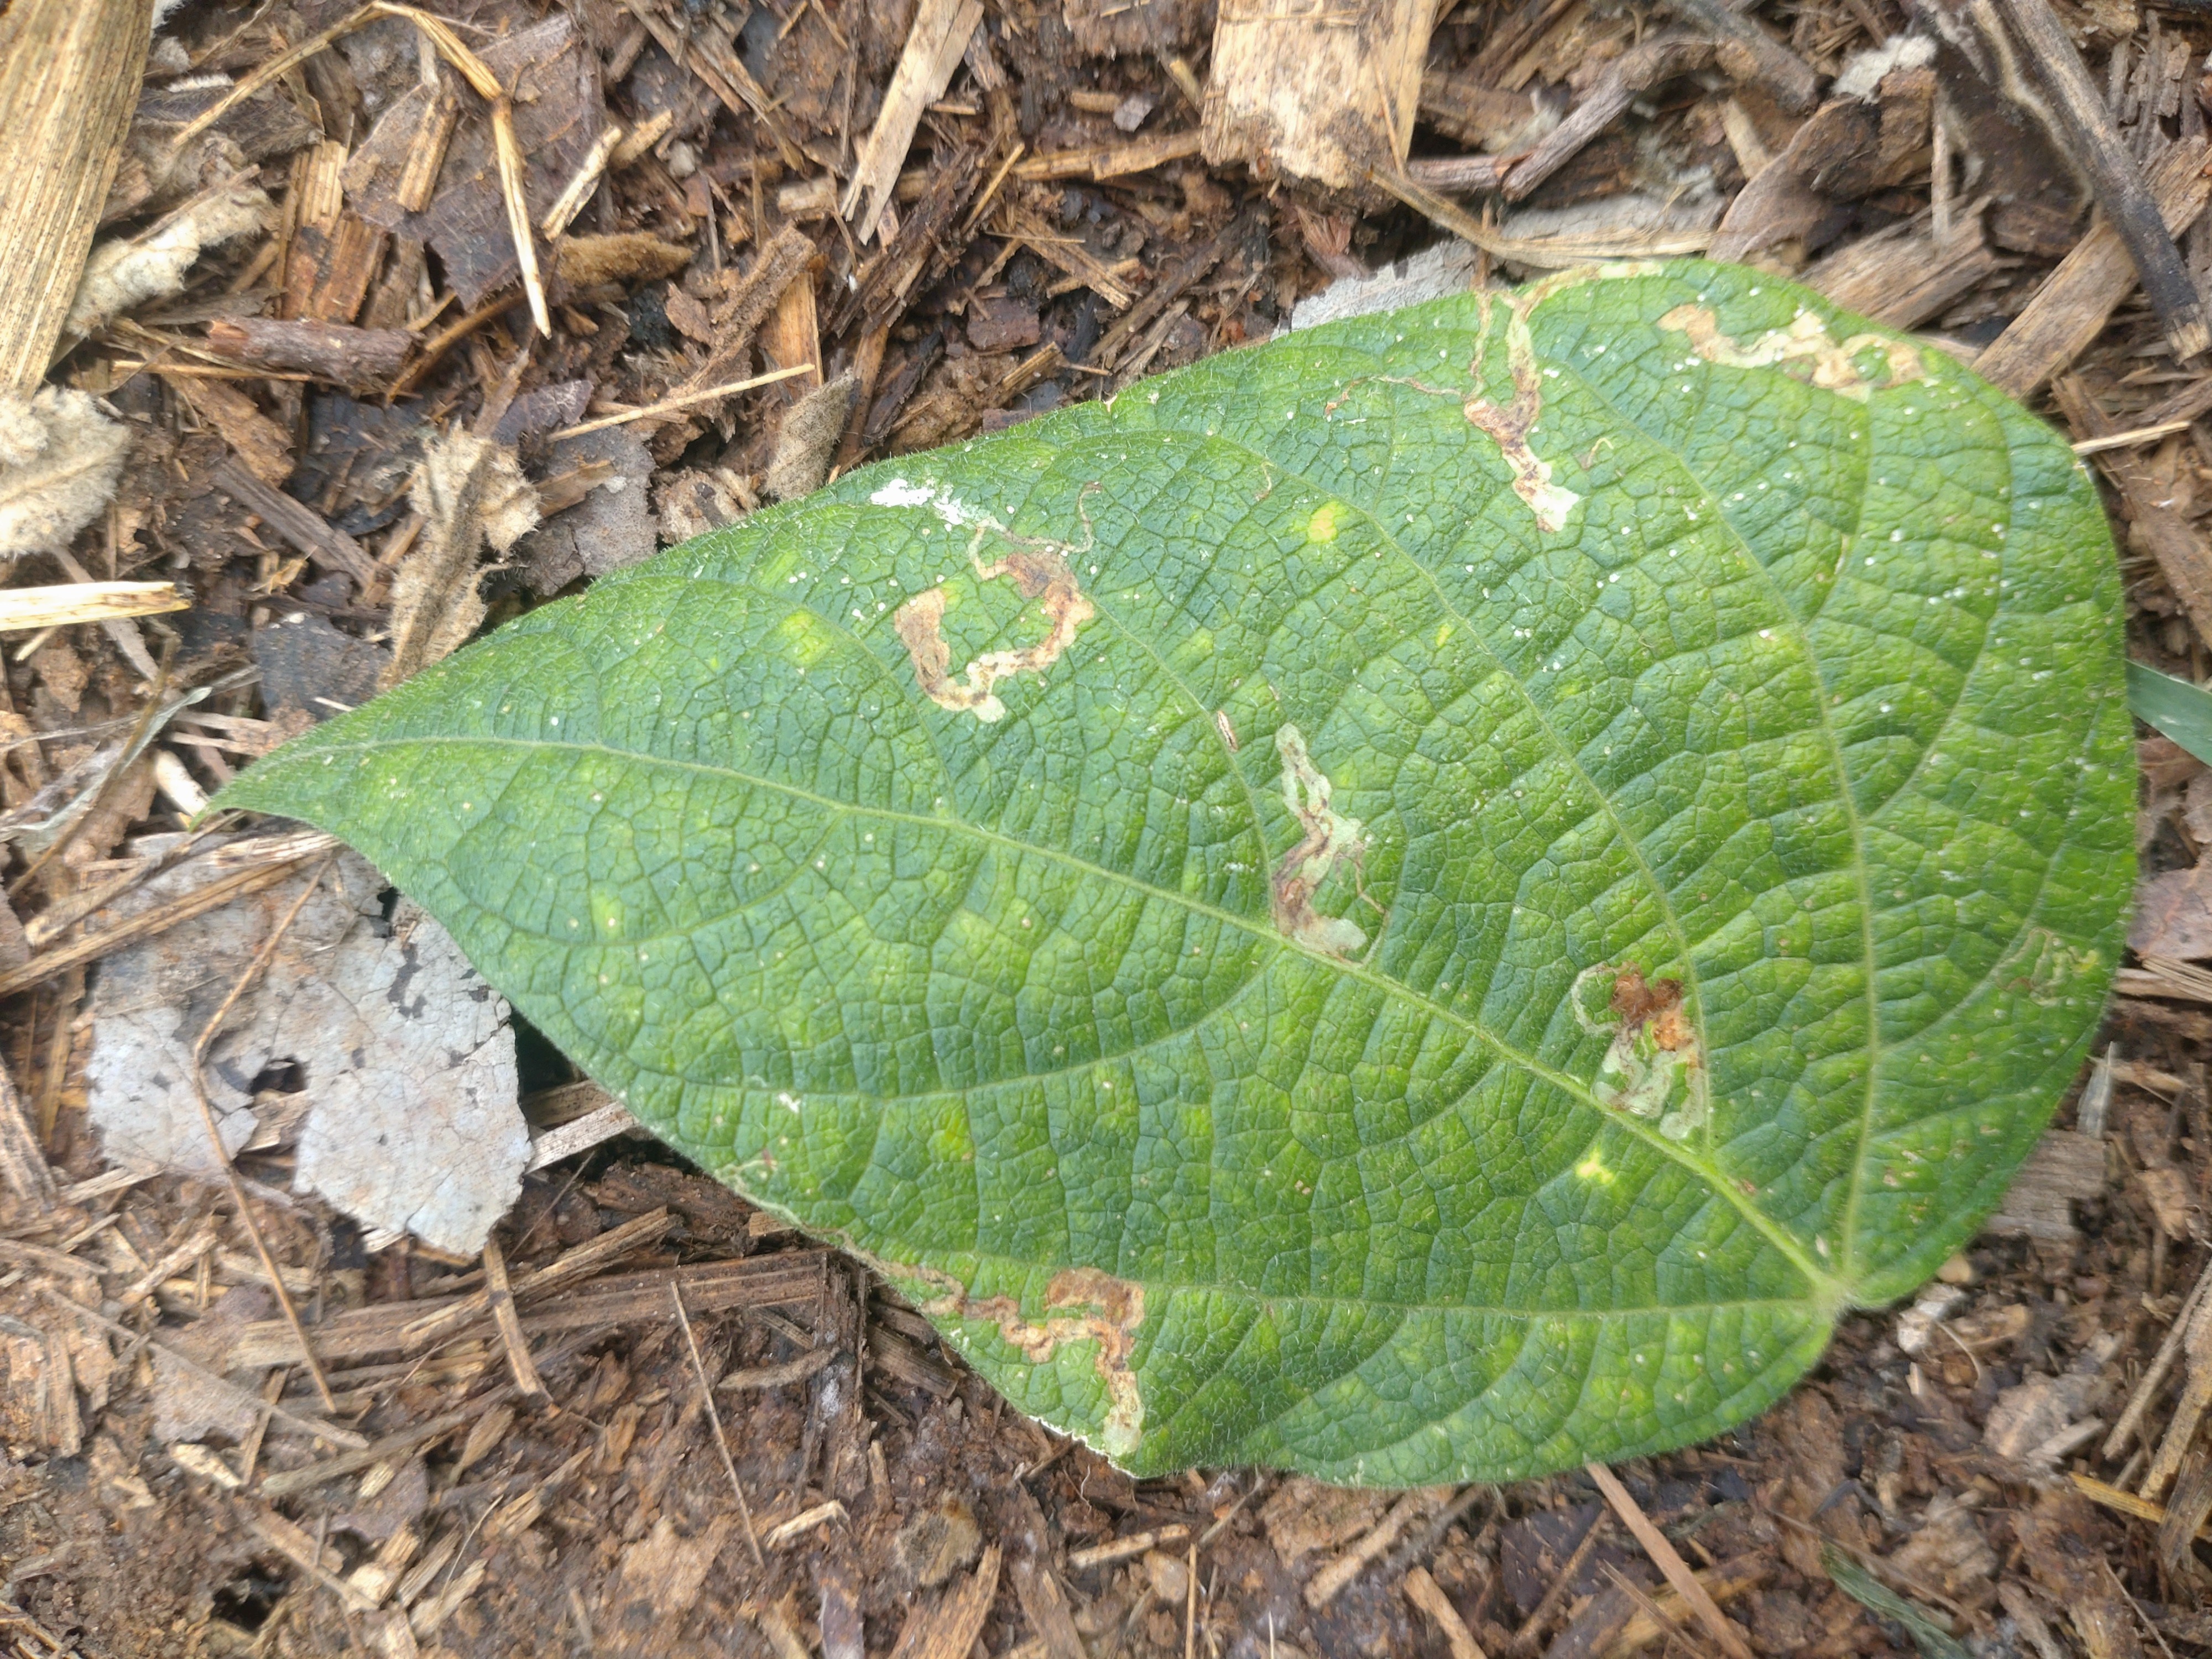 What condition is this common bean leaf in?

anthracnose
